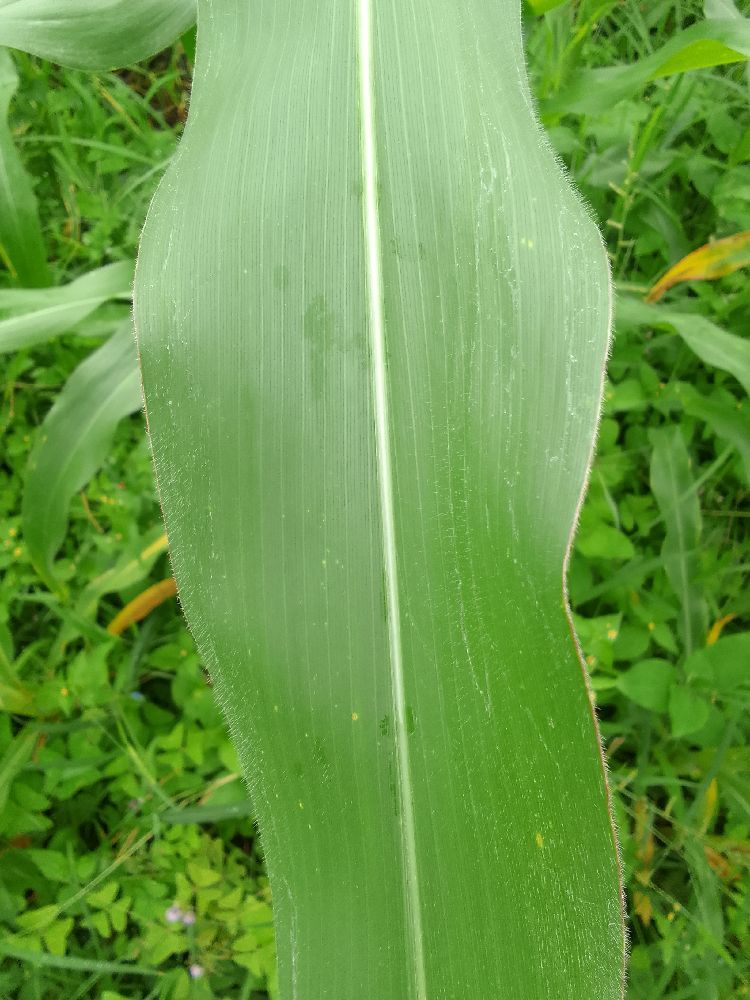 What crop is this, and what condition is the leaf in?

maize, healthy
